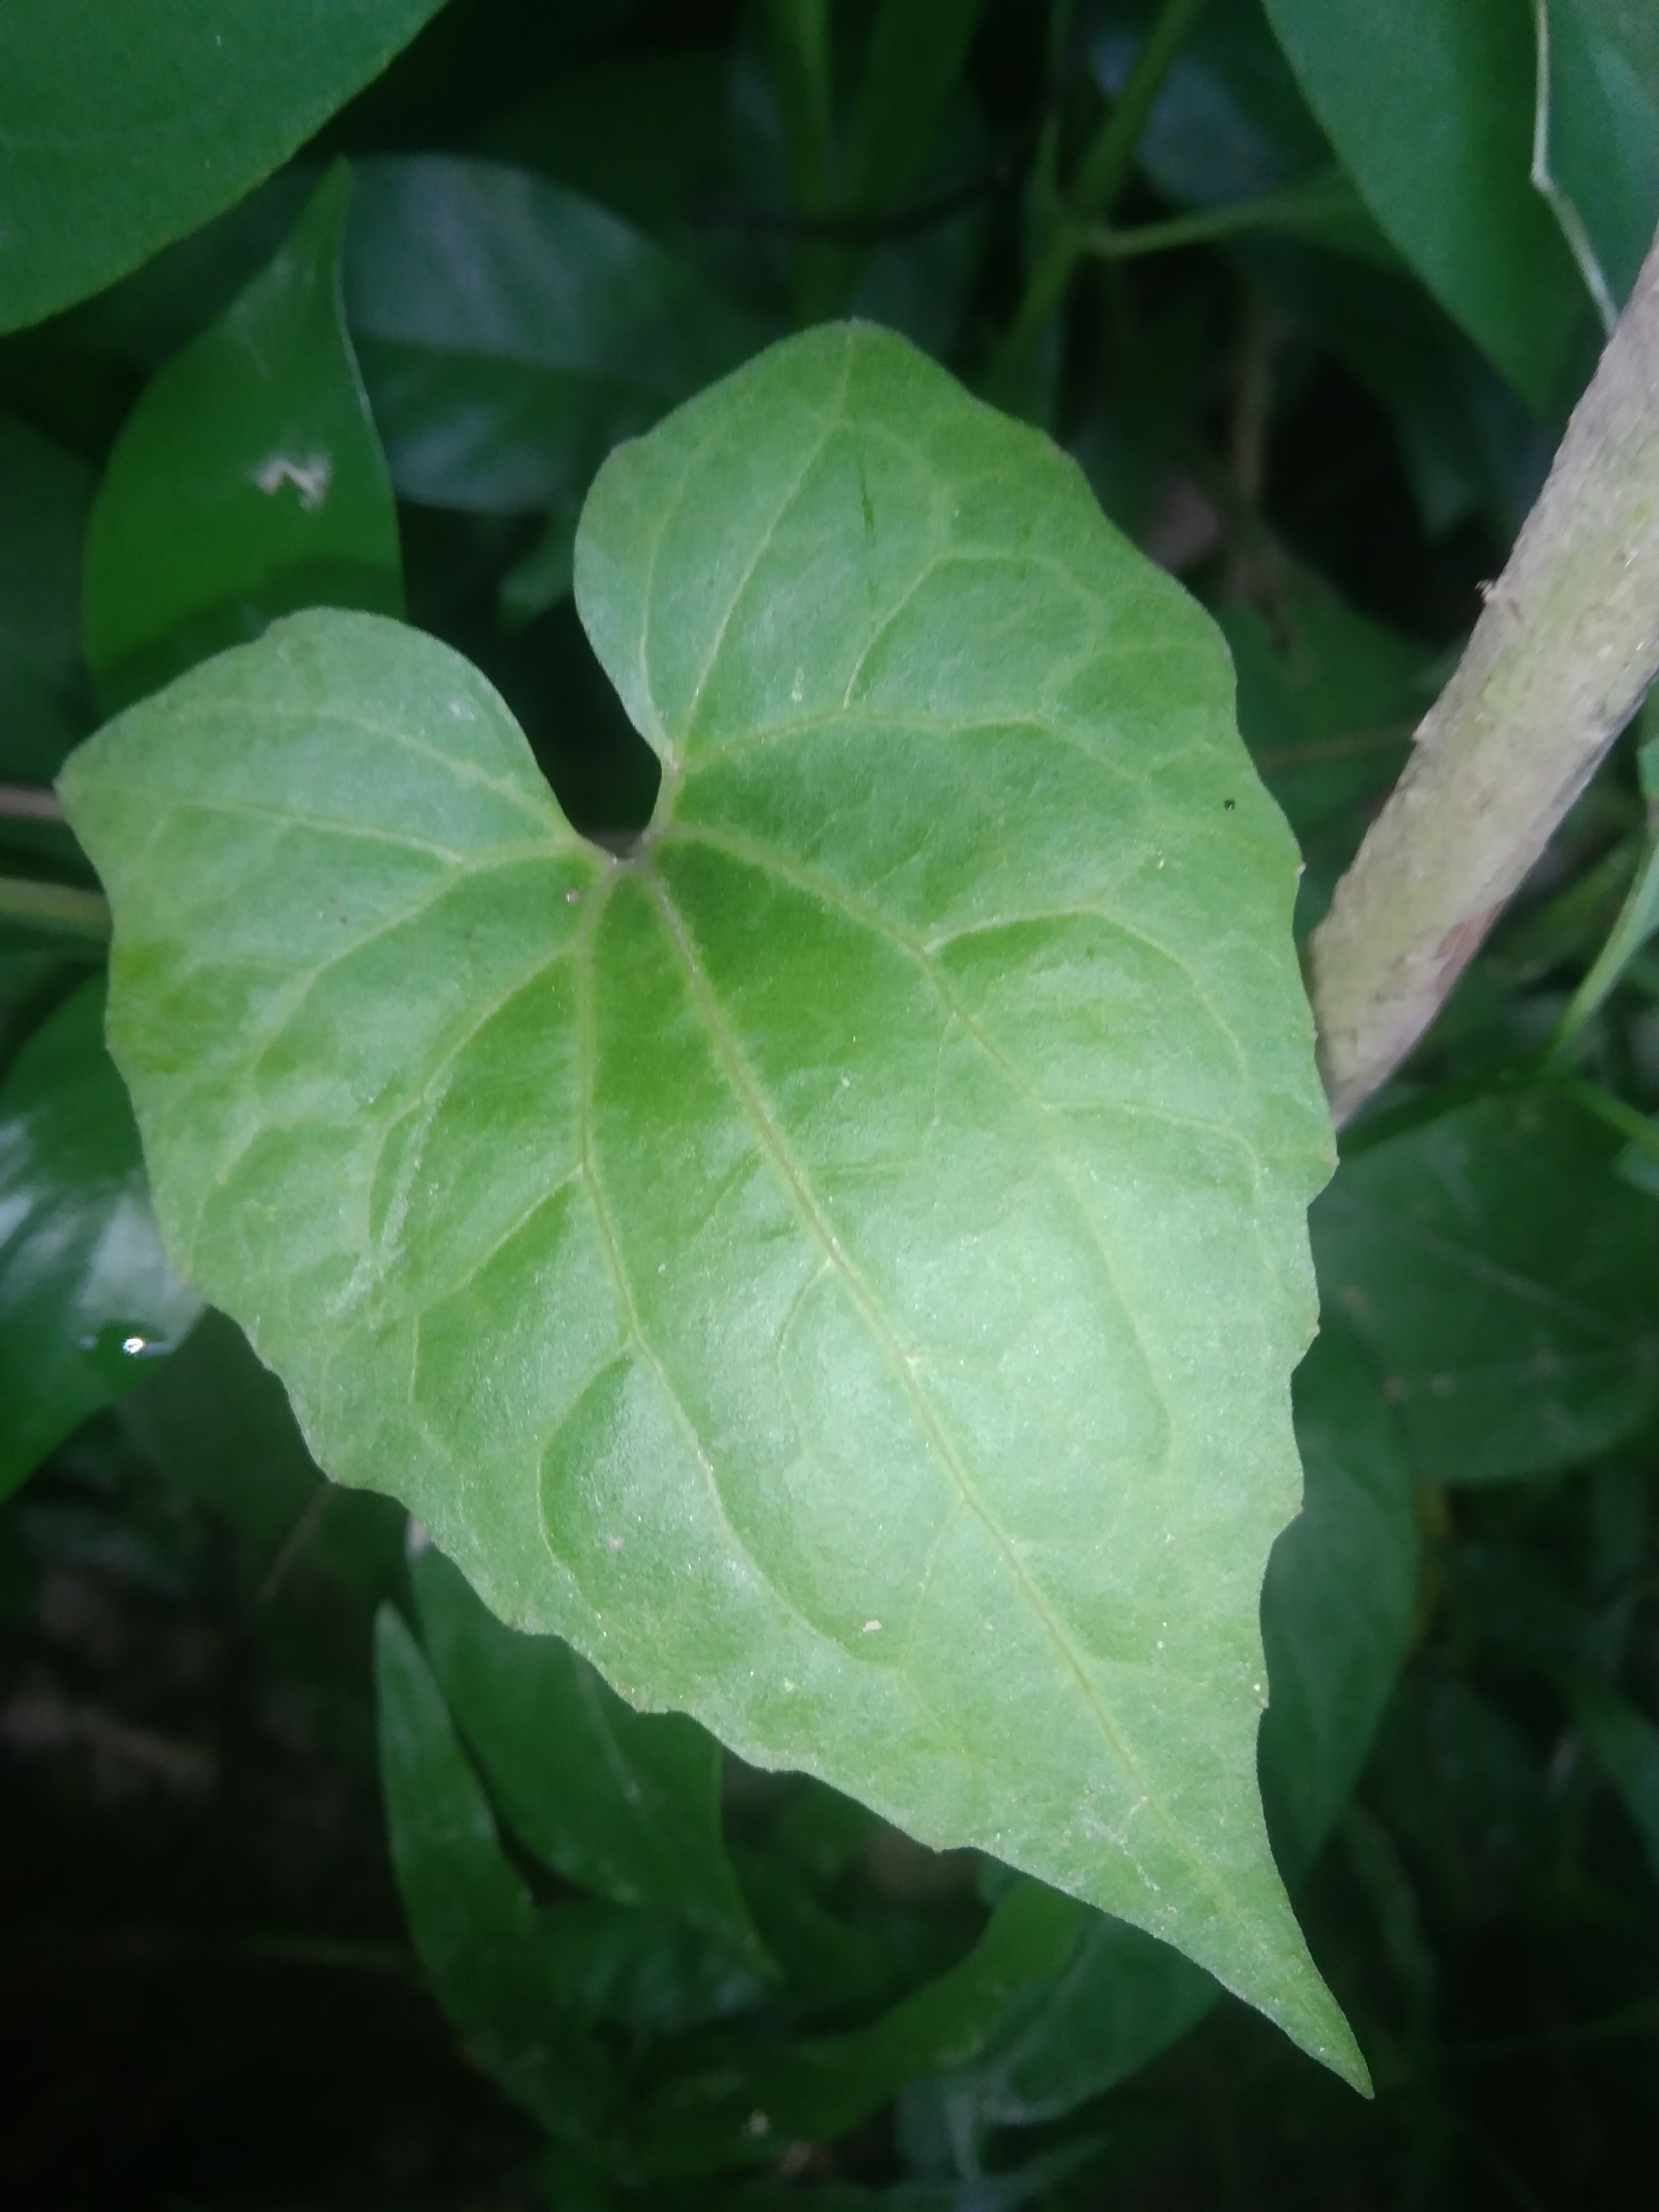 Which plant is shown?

bitter vine
